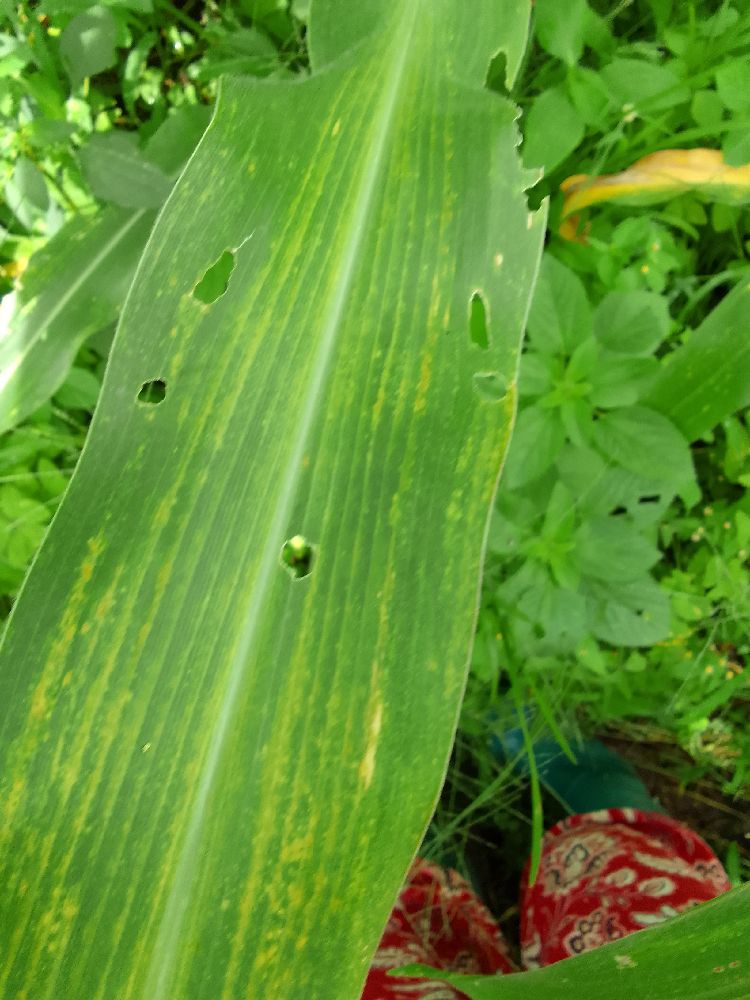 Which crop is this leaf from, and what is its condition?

maize, maize lethal necrosis
